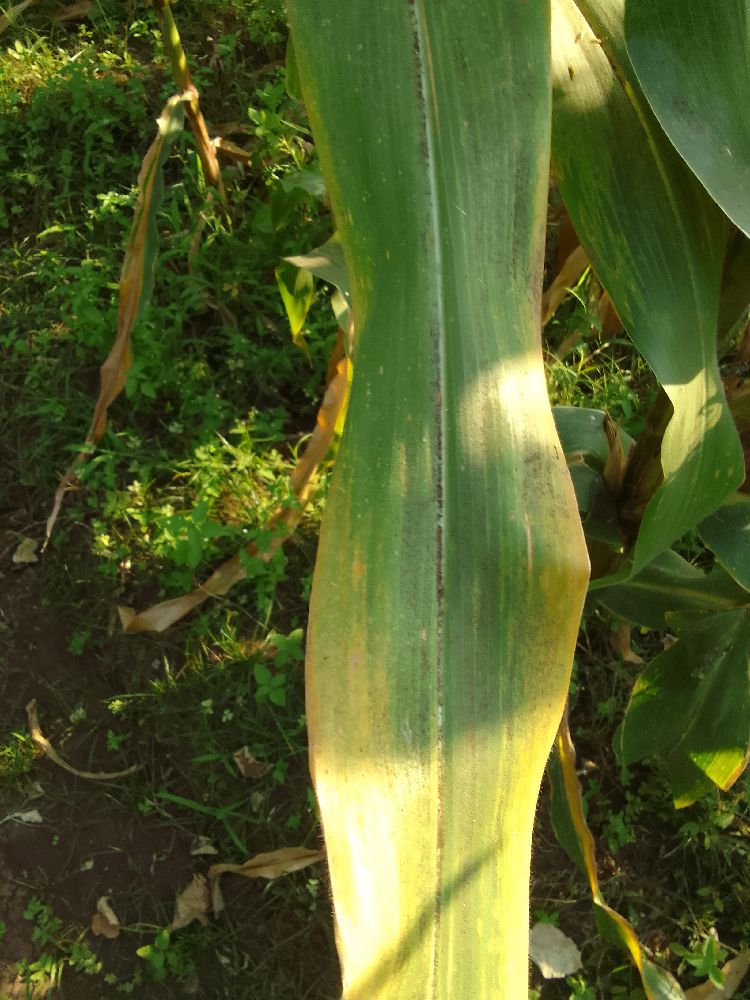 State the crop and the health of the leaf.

maize, maize lethal necrosis
